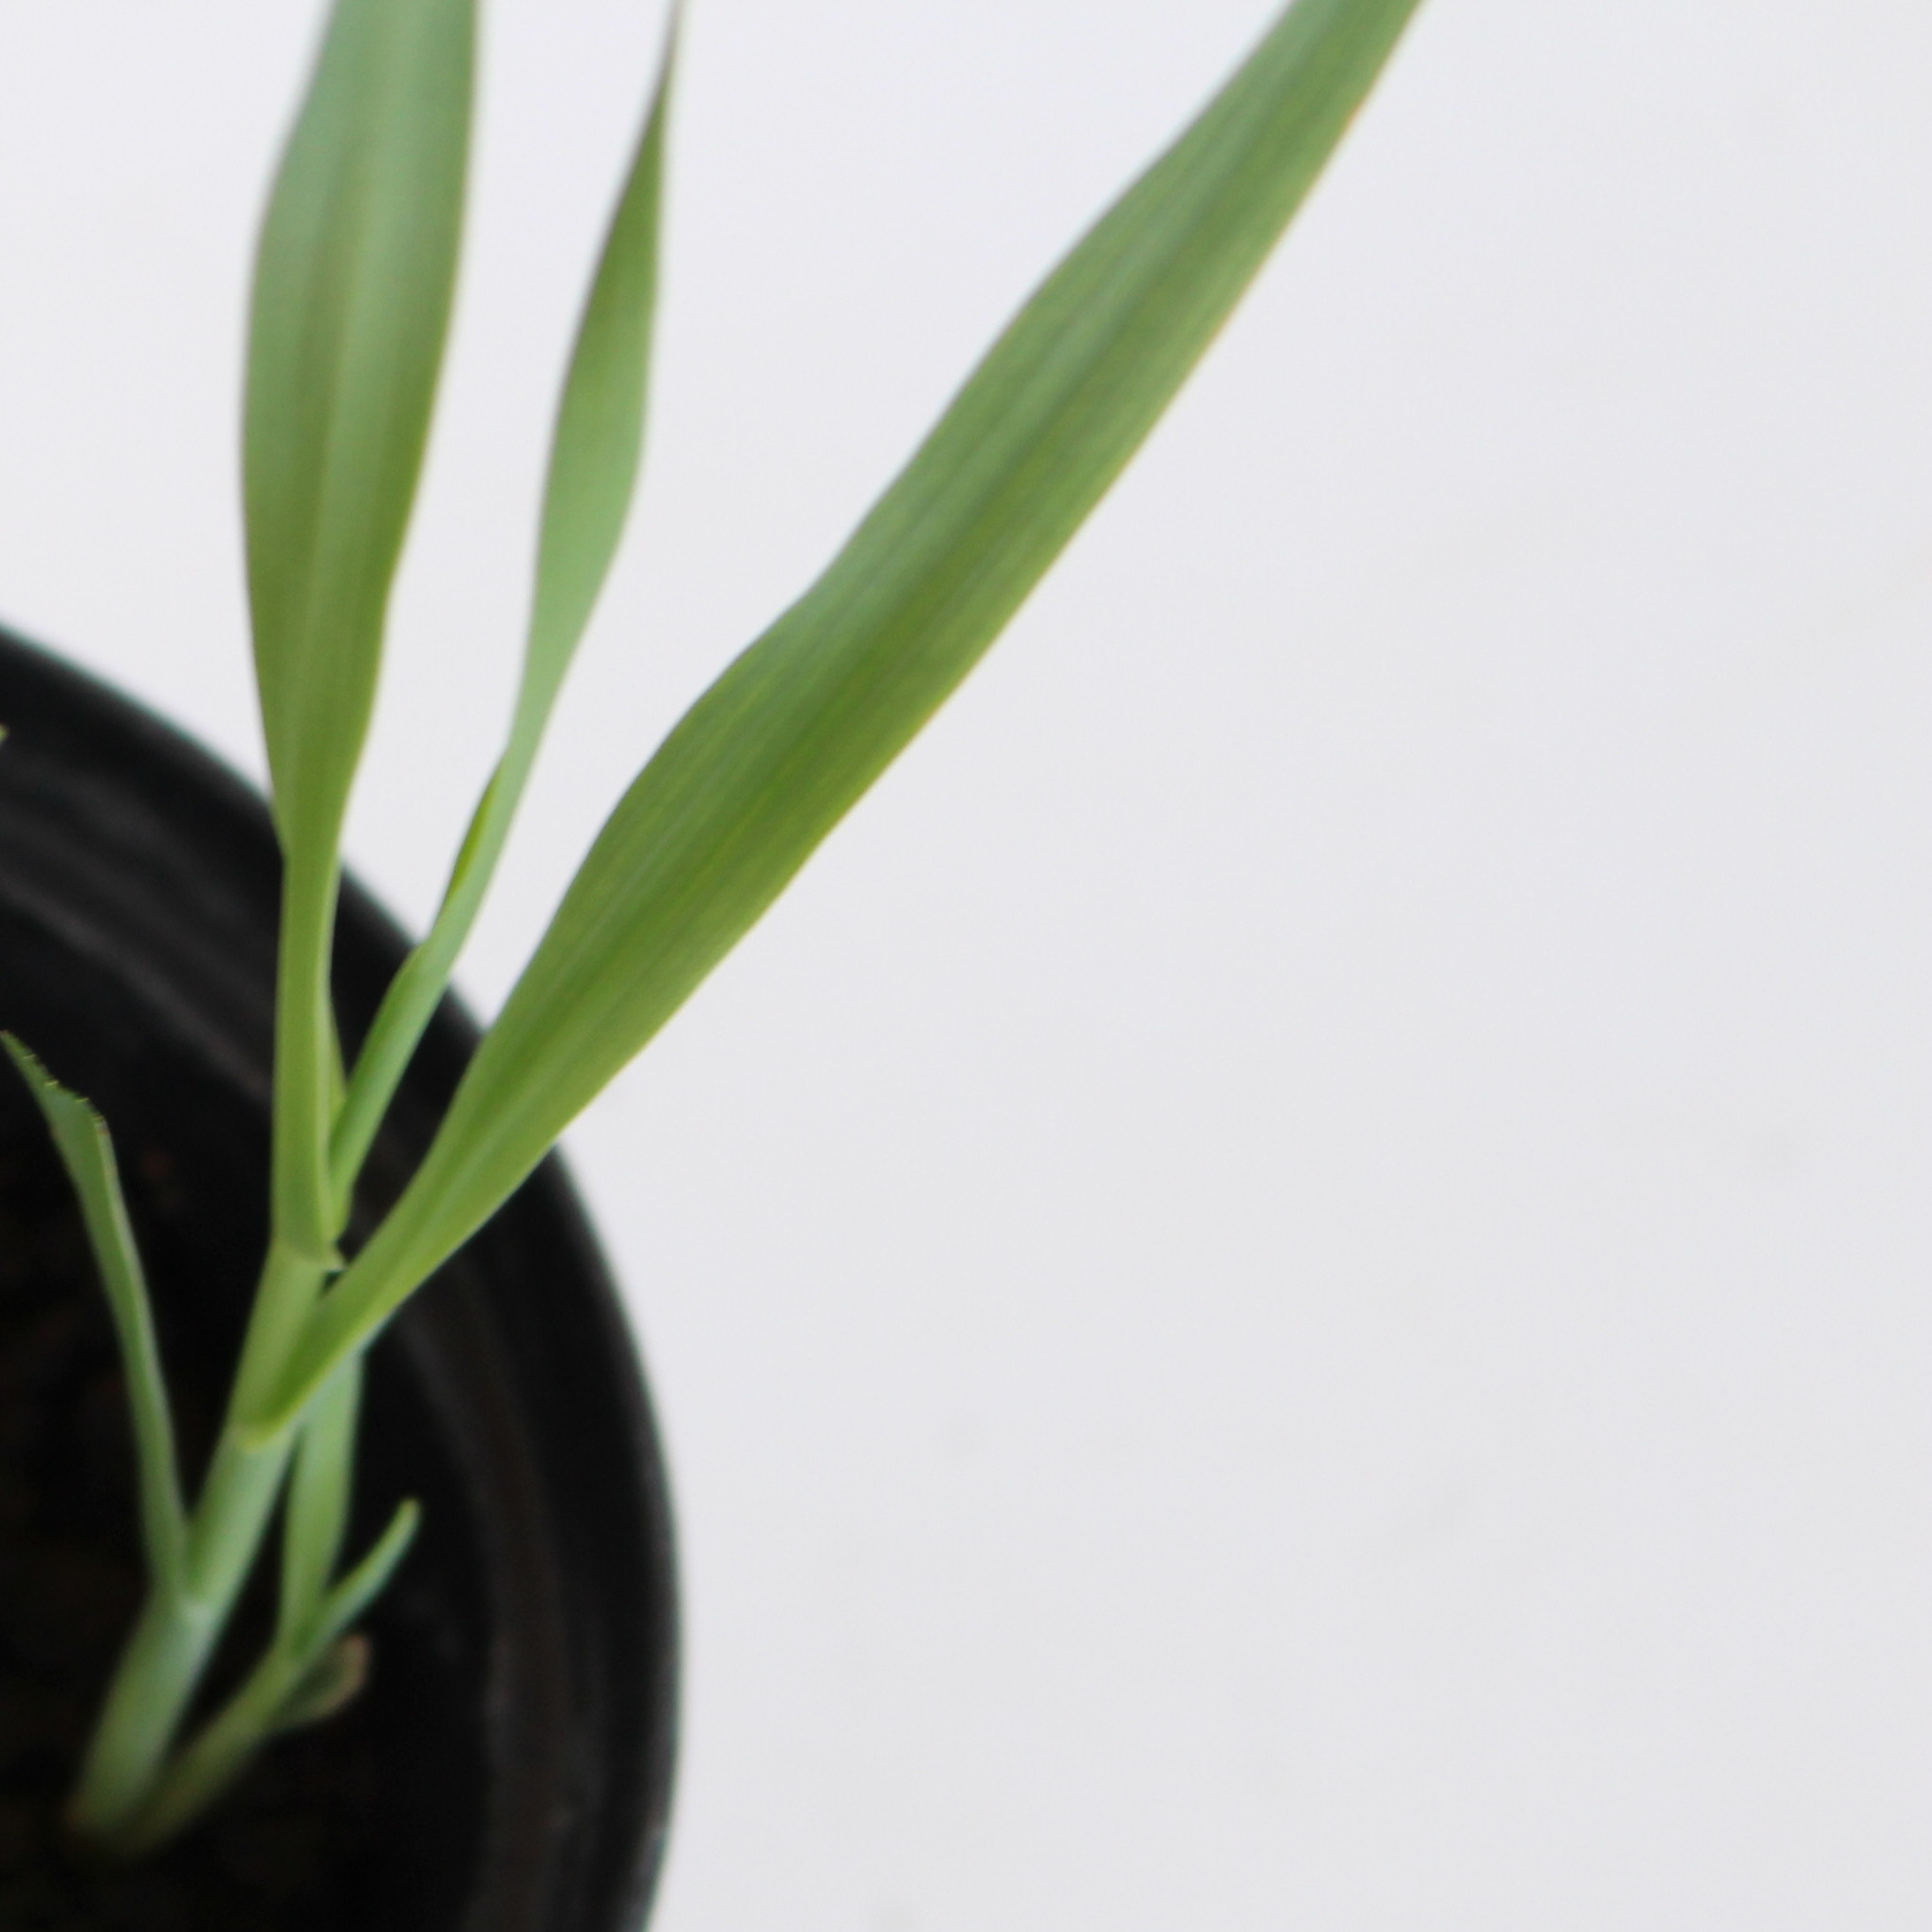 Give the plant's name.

Avena sterilis
